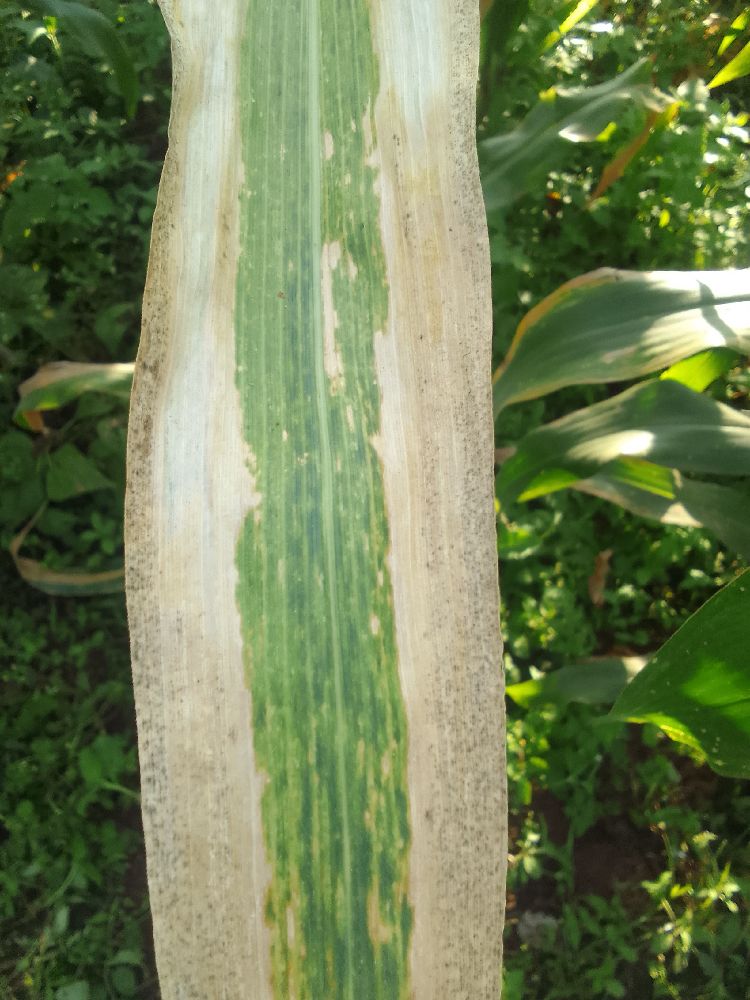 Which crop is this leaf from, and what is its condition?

maize, maize lethal necrosis
